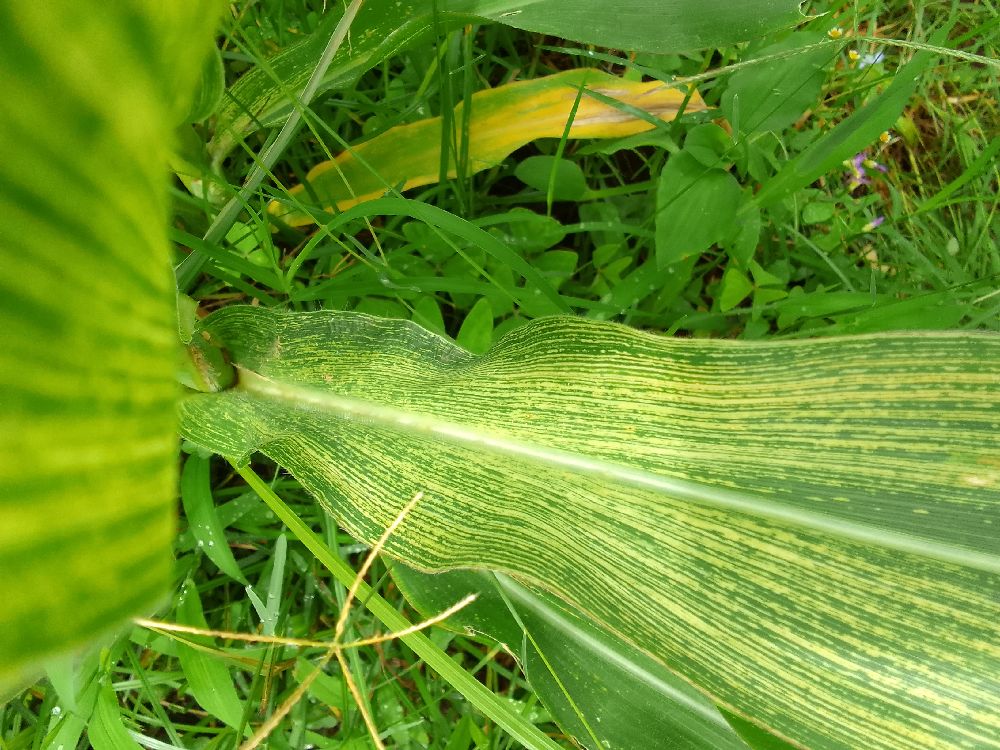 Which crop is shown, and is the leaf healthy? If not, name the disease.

maize, maize streak virus
